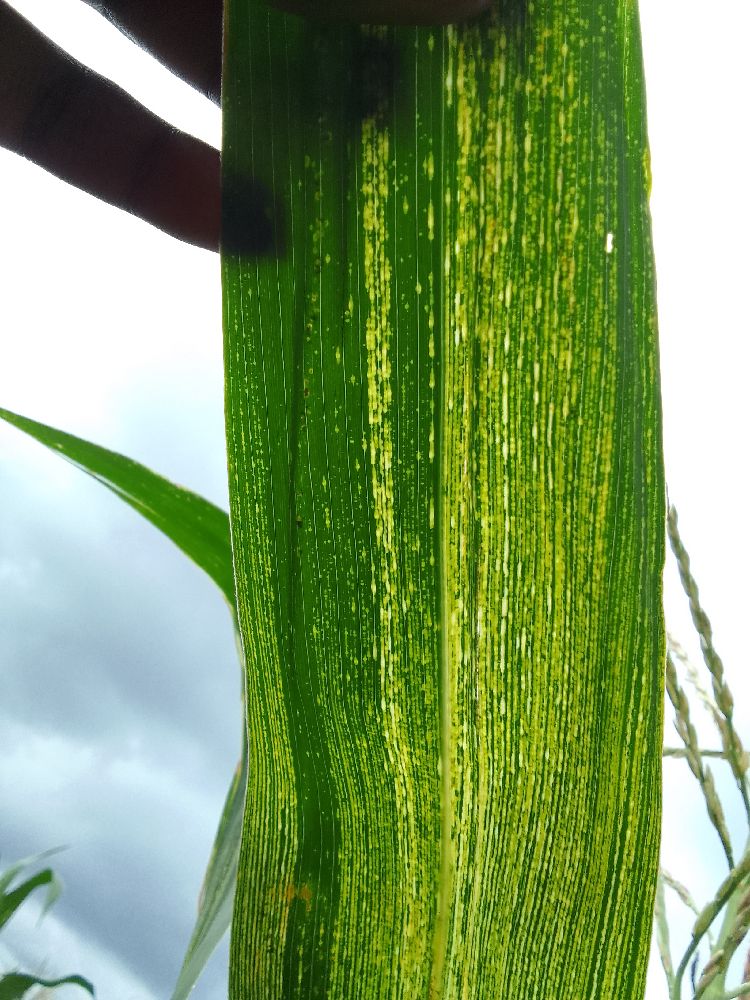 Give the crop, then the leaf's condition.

maize, maize streak virus
